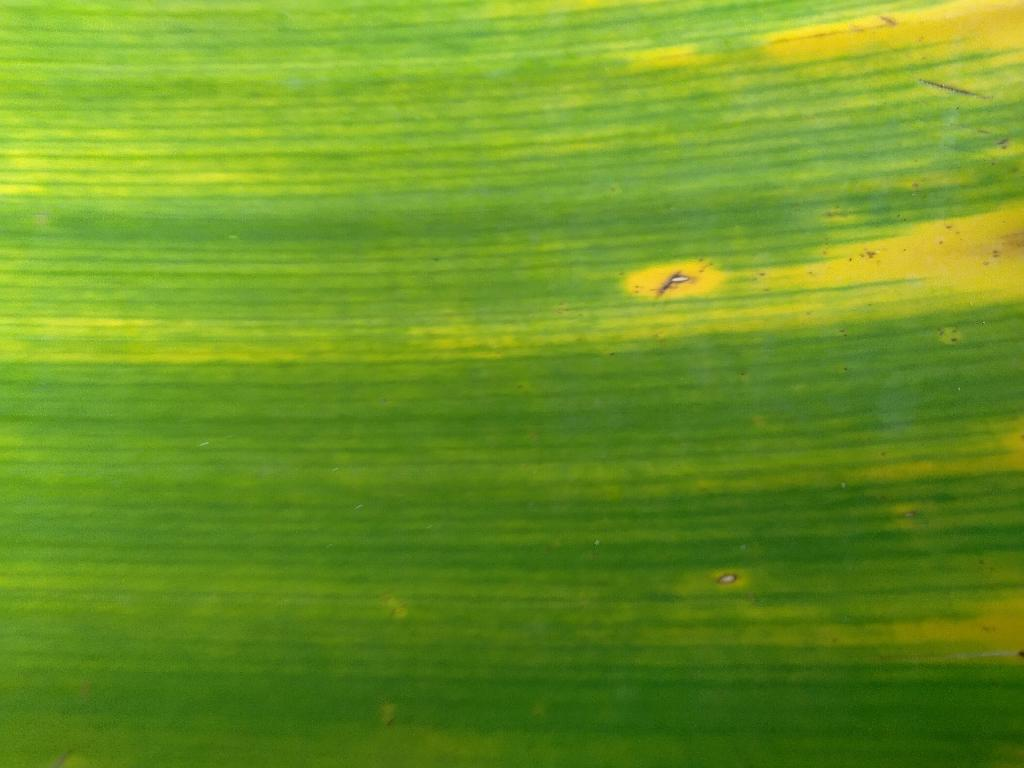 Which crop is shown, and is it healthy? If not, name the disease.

banana, fusarium wilt race 1
